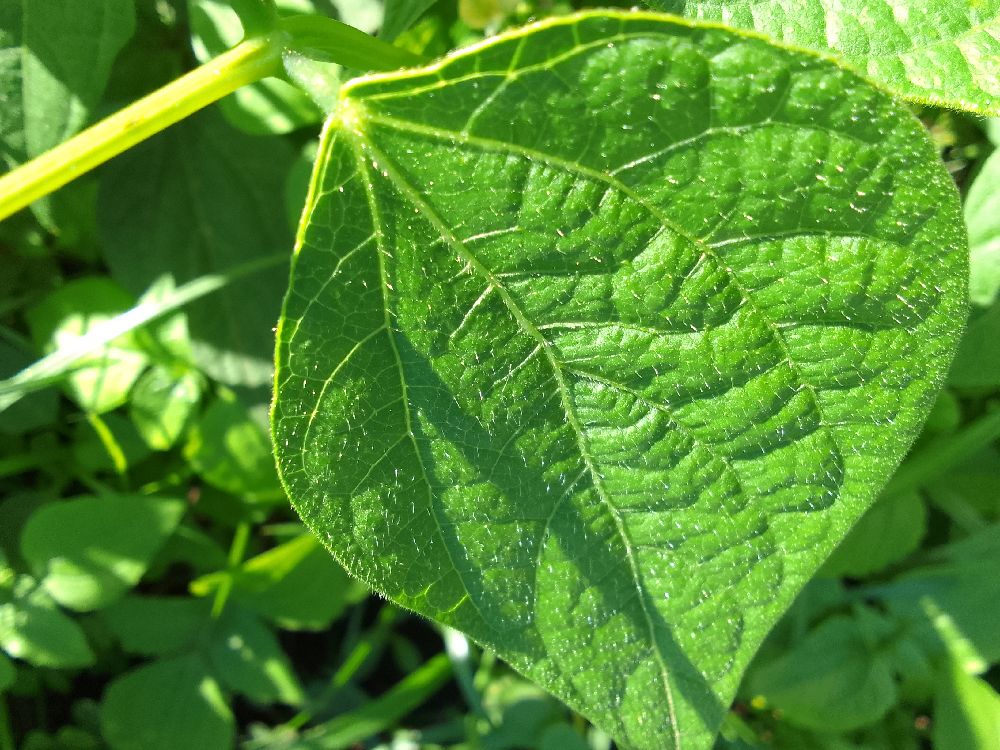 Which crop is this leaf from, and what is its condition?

common bean, healthy
